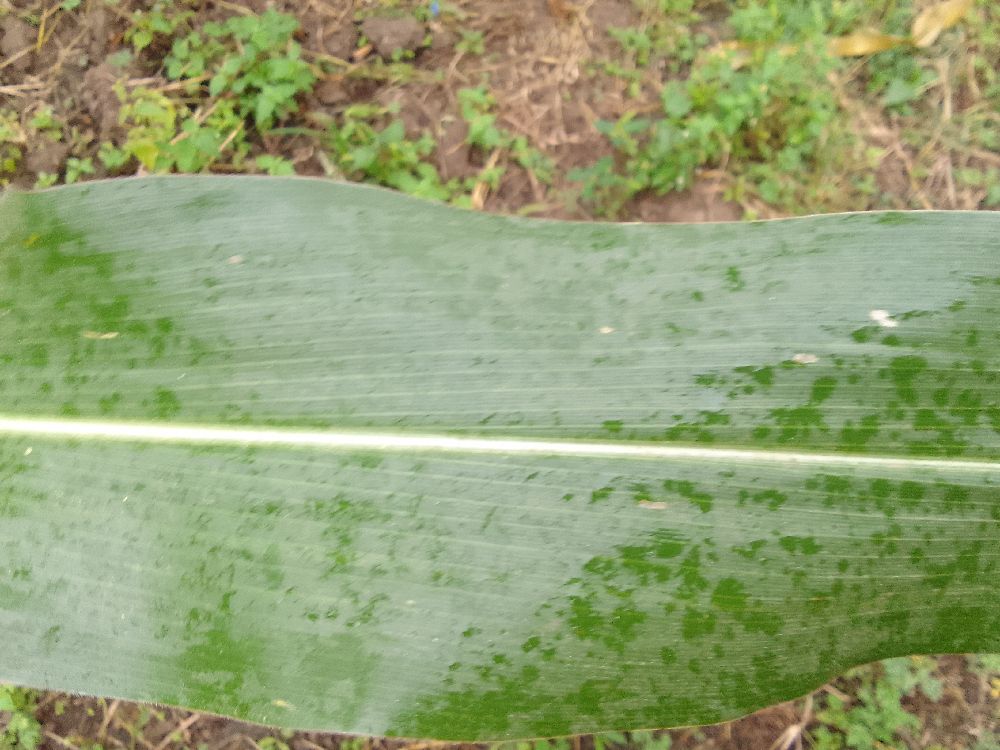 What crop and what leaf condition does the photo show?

maize, healthy
